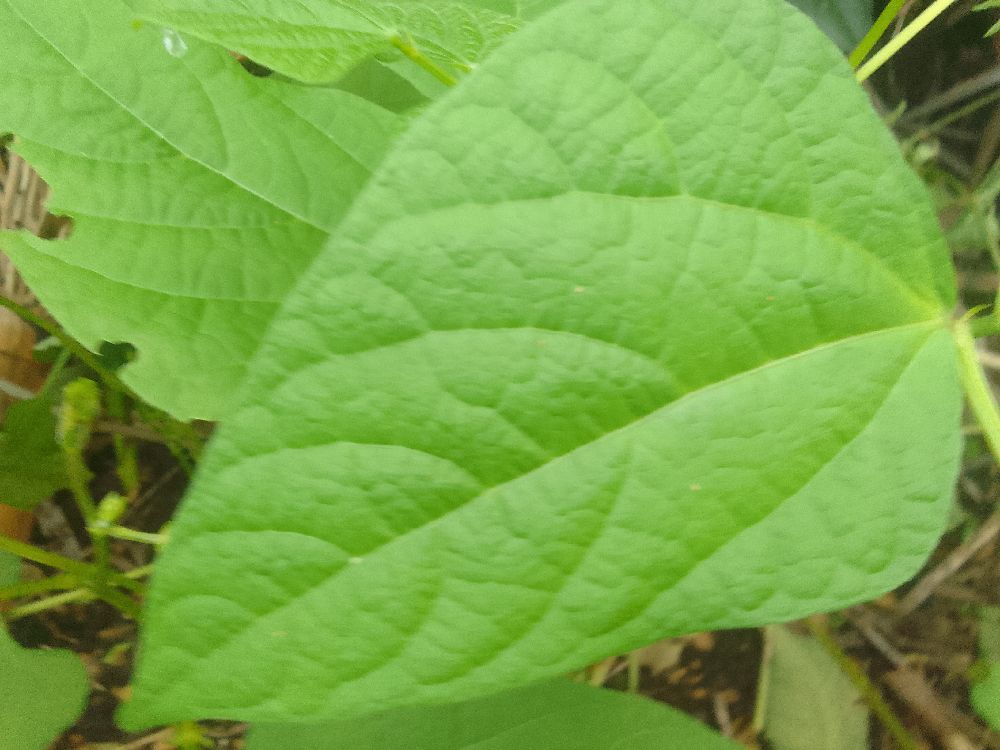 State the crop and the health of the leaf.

common bean, healthy
